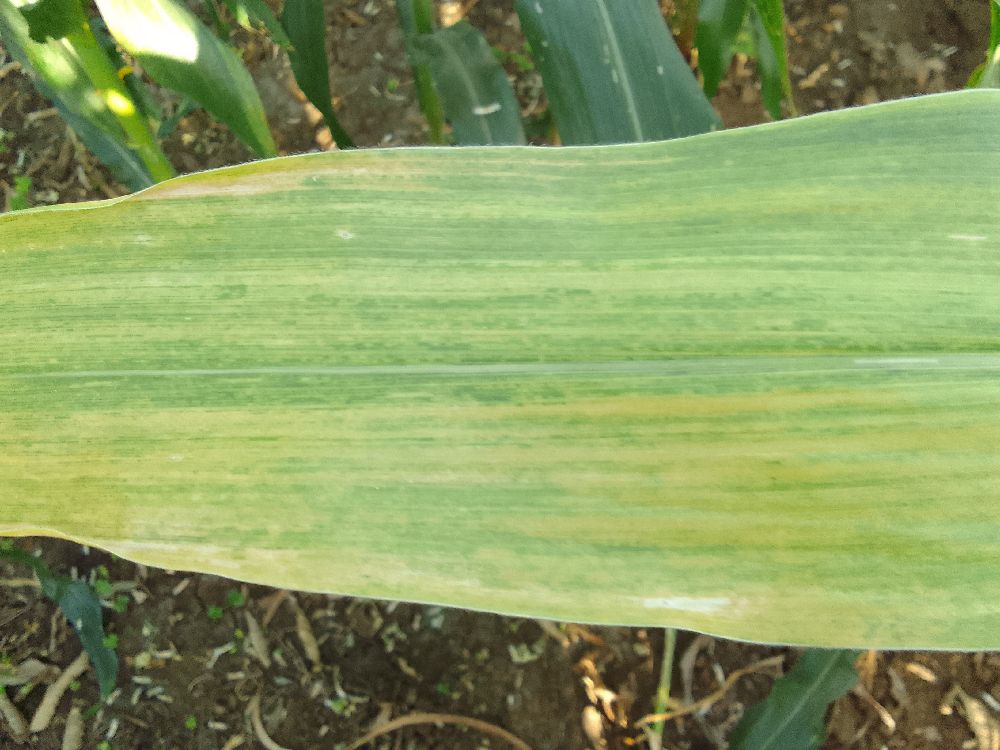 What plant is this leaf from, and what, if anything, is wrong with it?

maize, maize lethal necrosis
